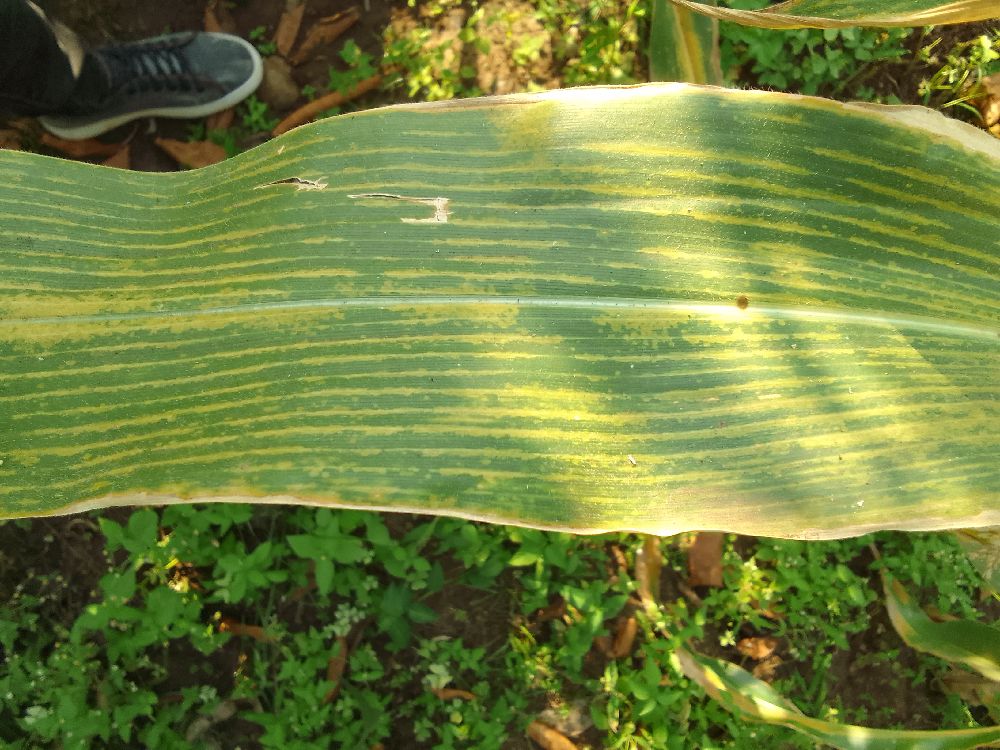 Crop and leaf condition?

maize, maize lethal necrosis
